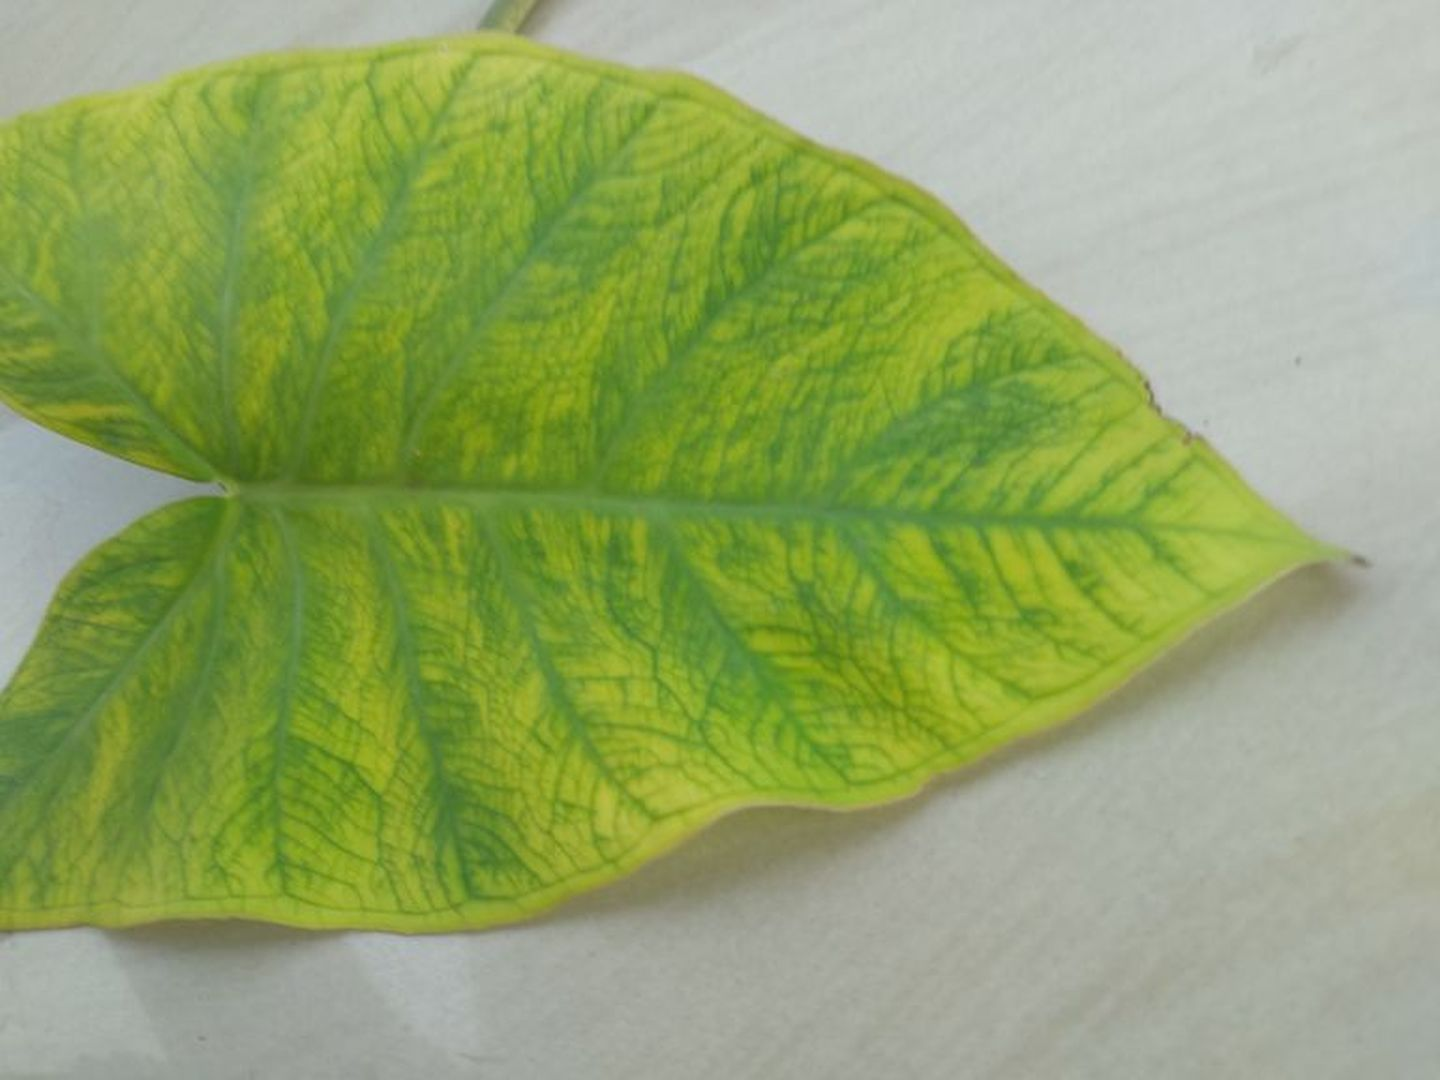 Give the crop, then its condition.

taro, mosaic
